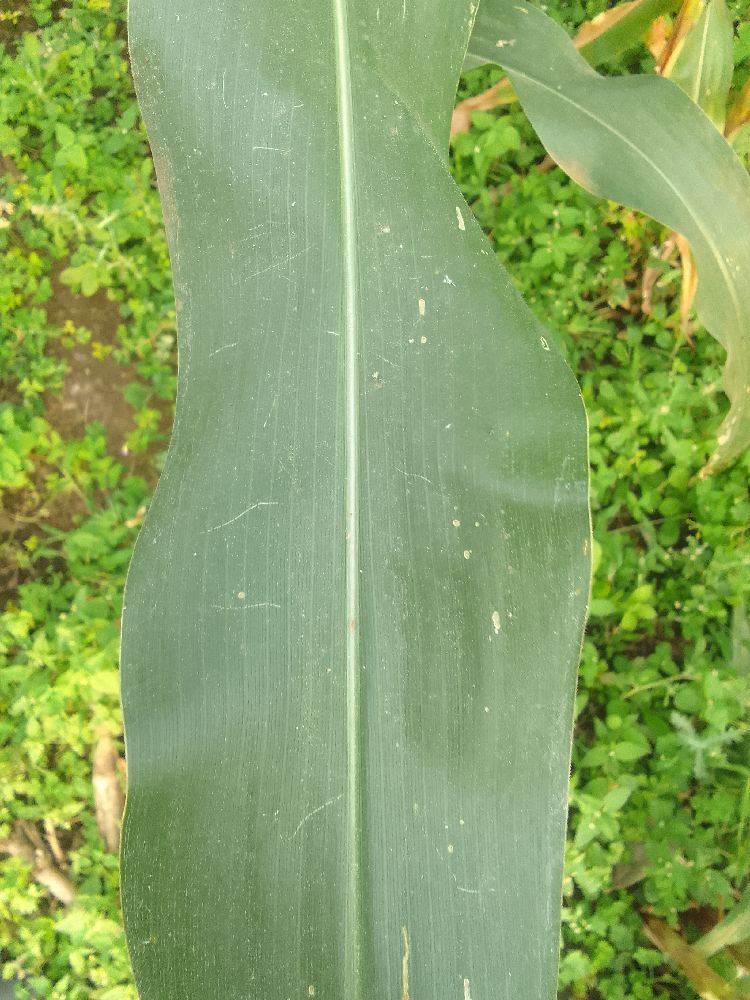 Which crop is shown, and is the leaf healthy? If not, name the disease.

maize, healthy
